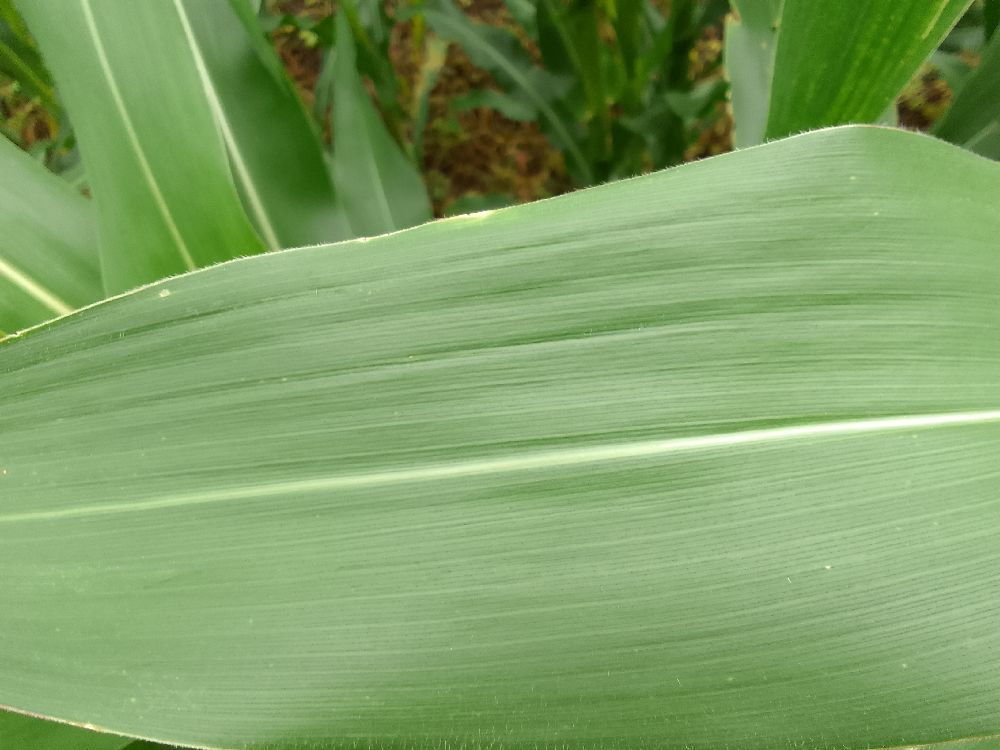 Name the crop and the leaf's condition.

maize, healthy
